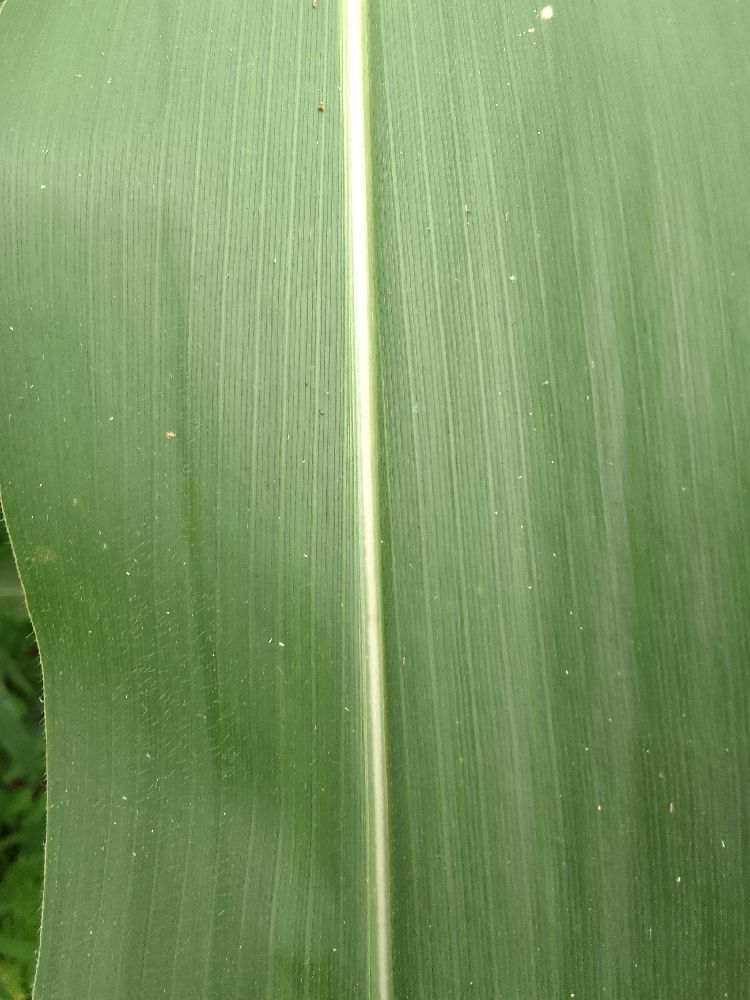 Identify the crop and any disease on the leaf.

maize, healthy
